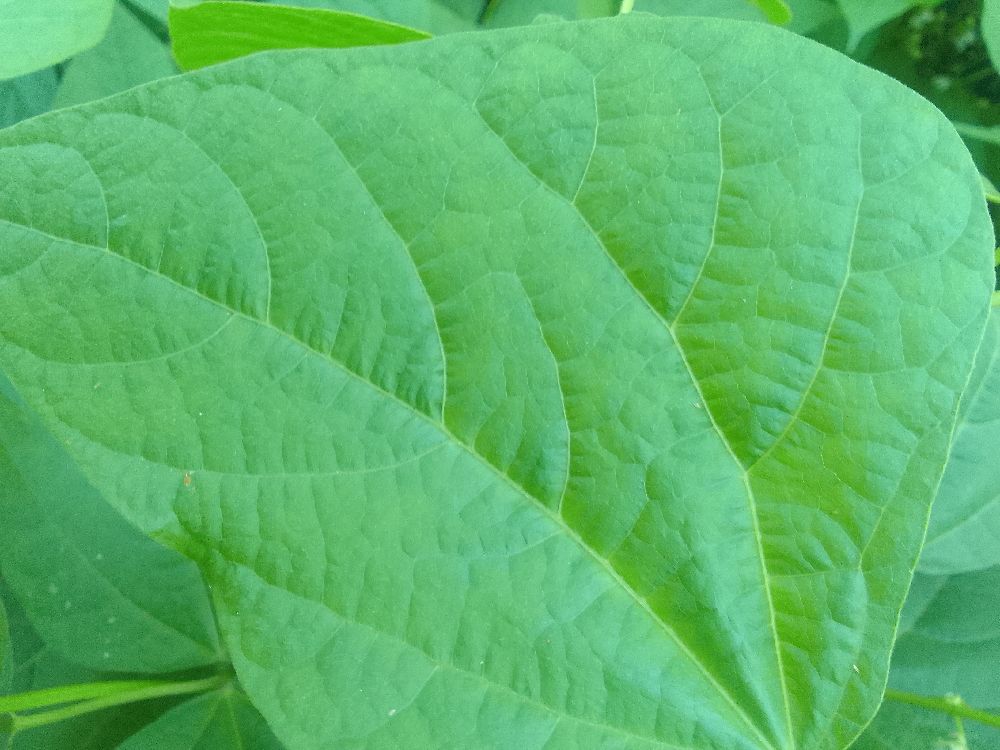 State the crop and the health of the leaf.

common bean, healthy
